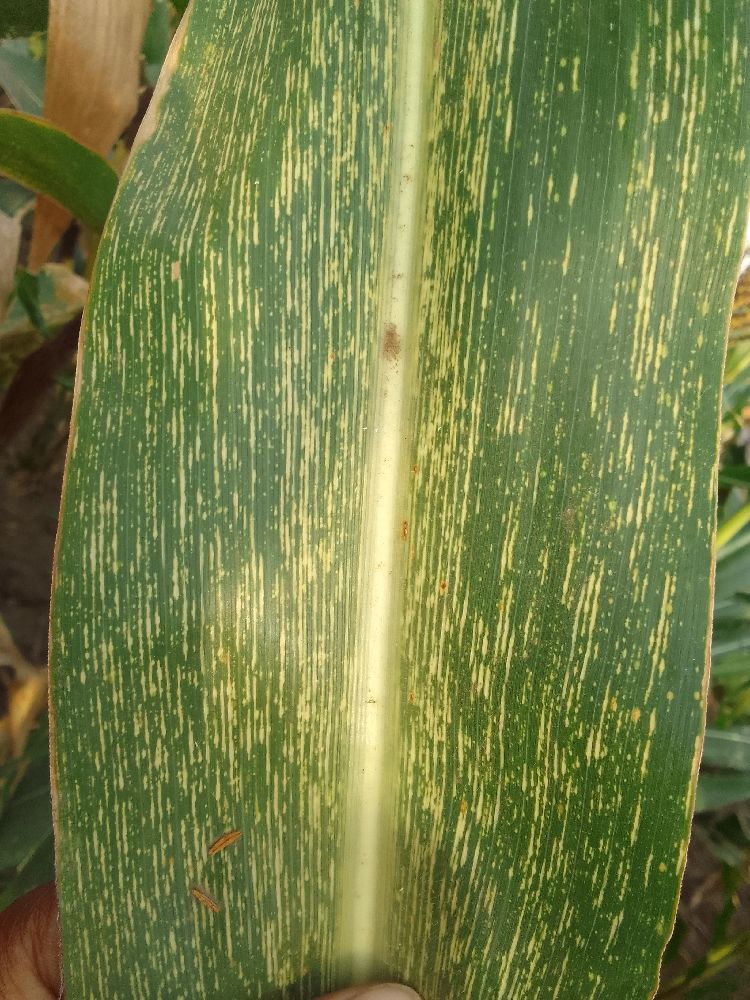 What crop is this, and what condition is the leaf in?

maize, maize streak virus
